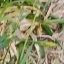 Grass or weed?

grass
